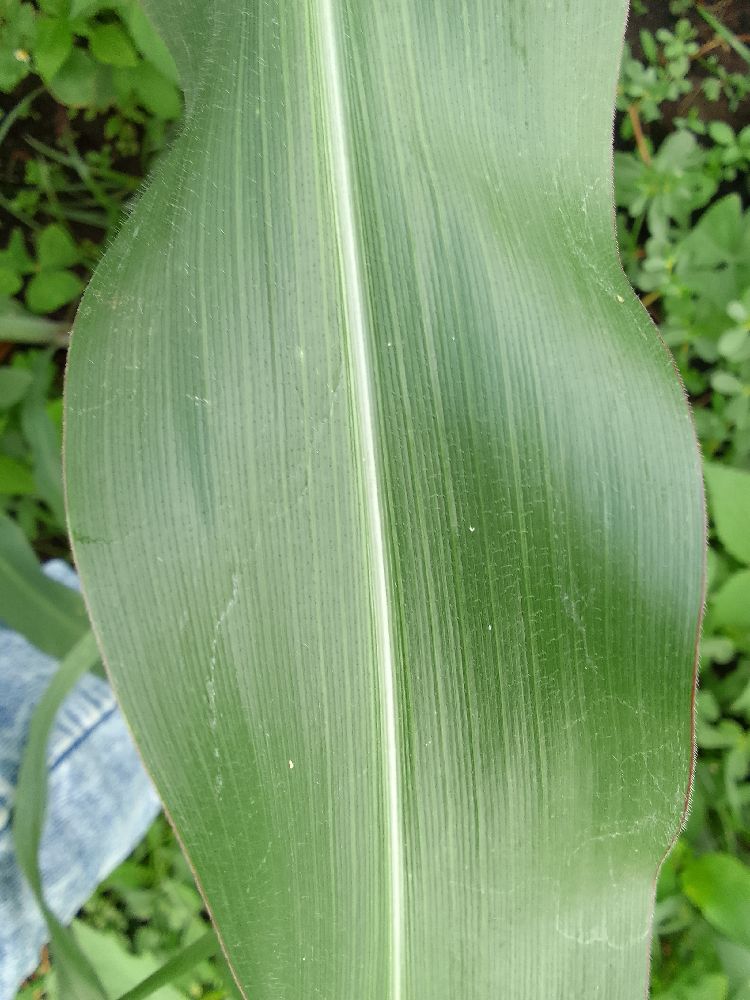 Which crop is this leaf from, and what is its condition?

maize, healthy
